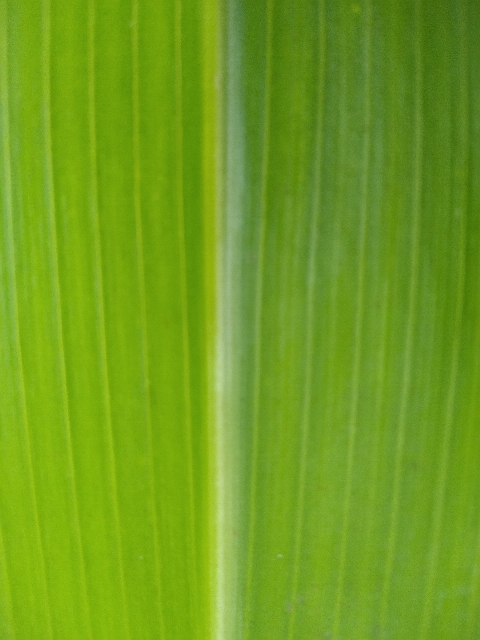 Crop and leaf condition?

maize, healthy
